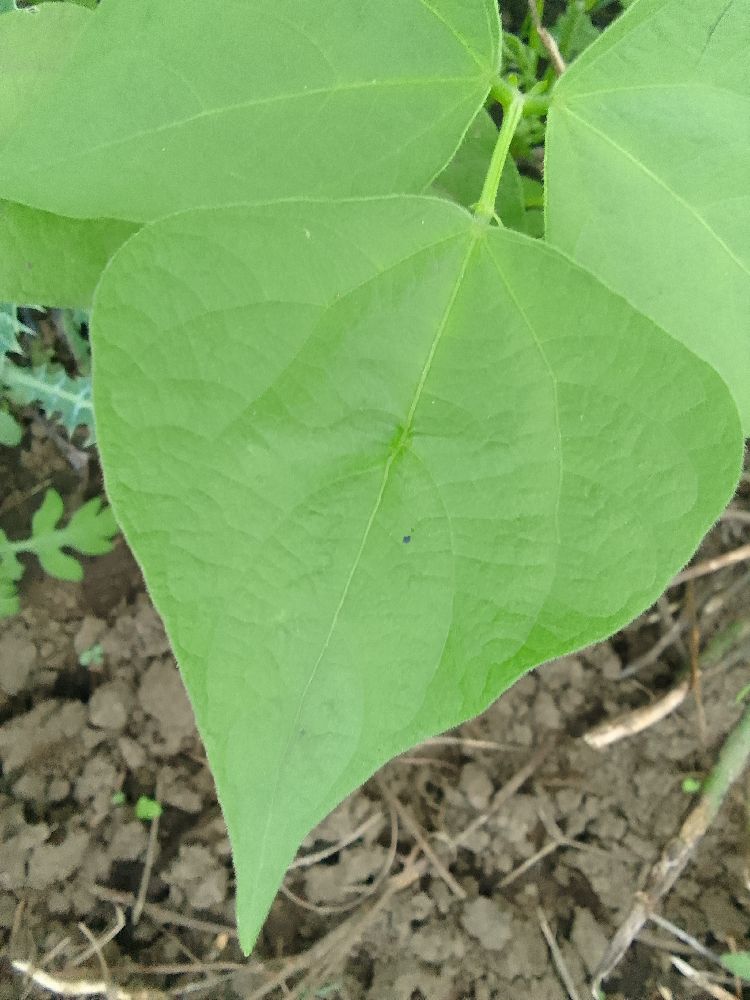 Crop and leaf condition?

common bean, healthy
